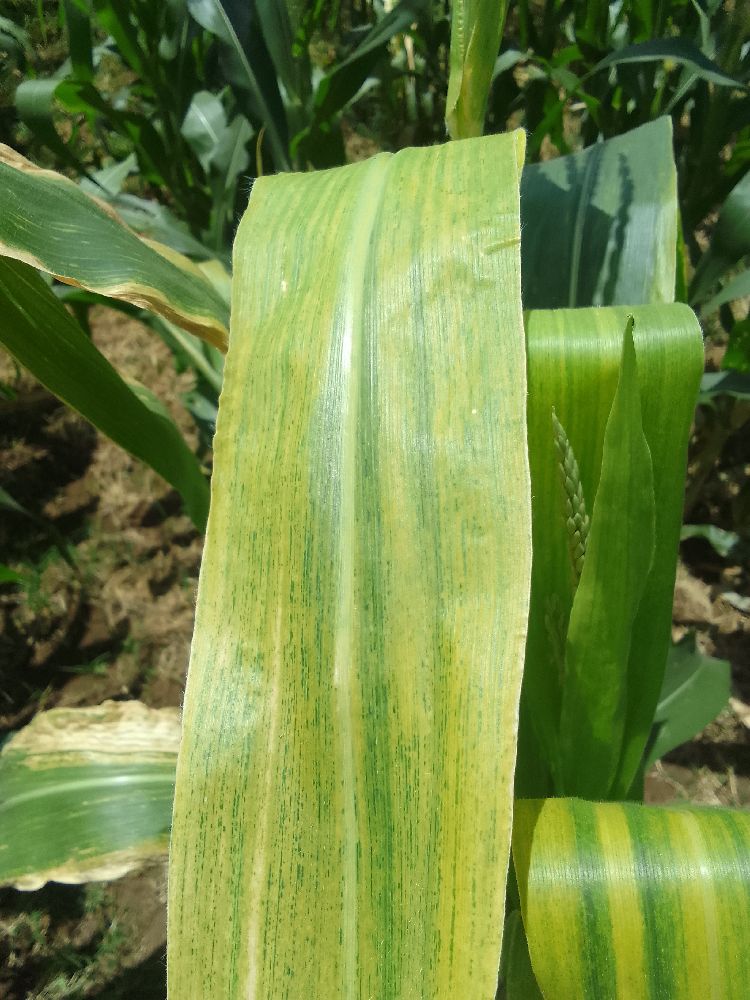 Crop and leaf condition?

maize, maize lethal necrosis
